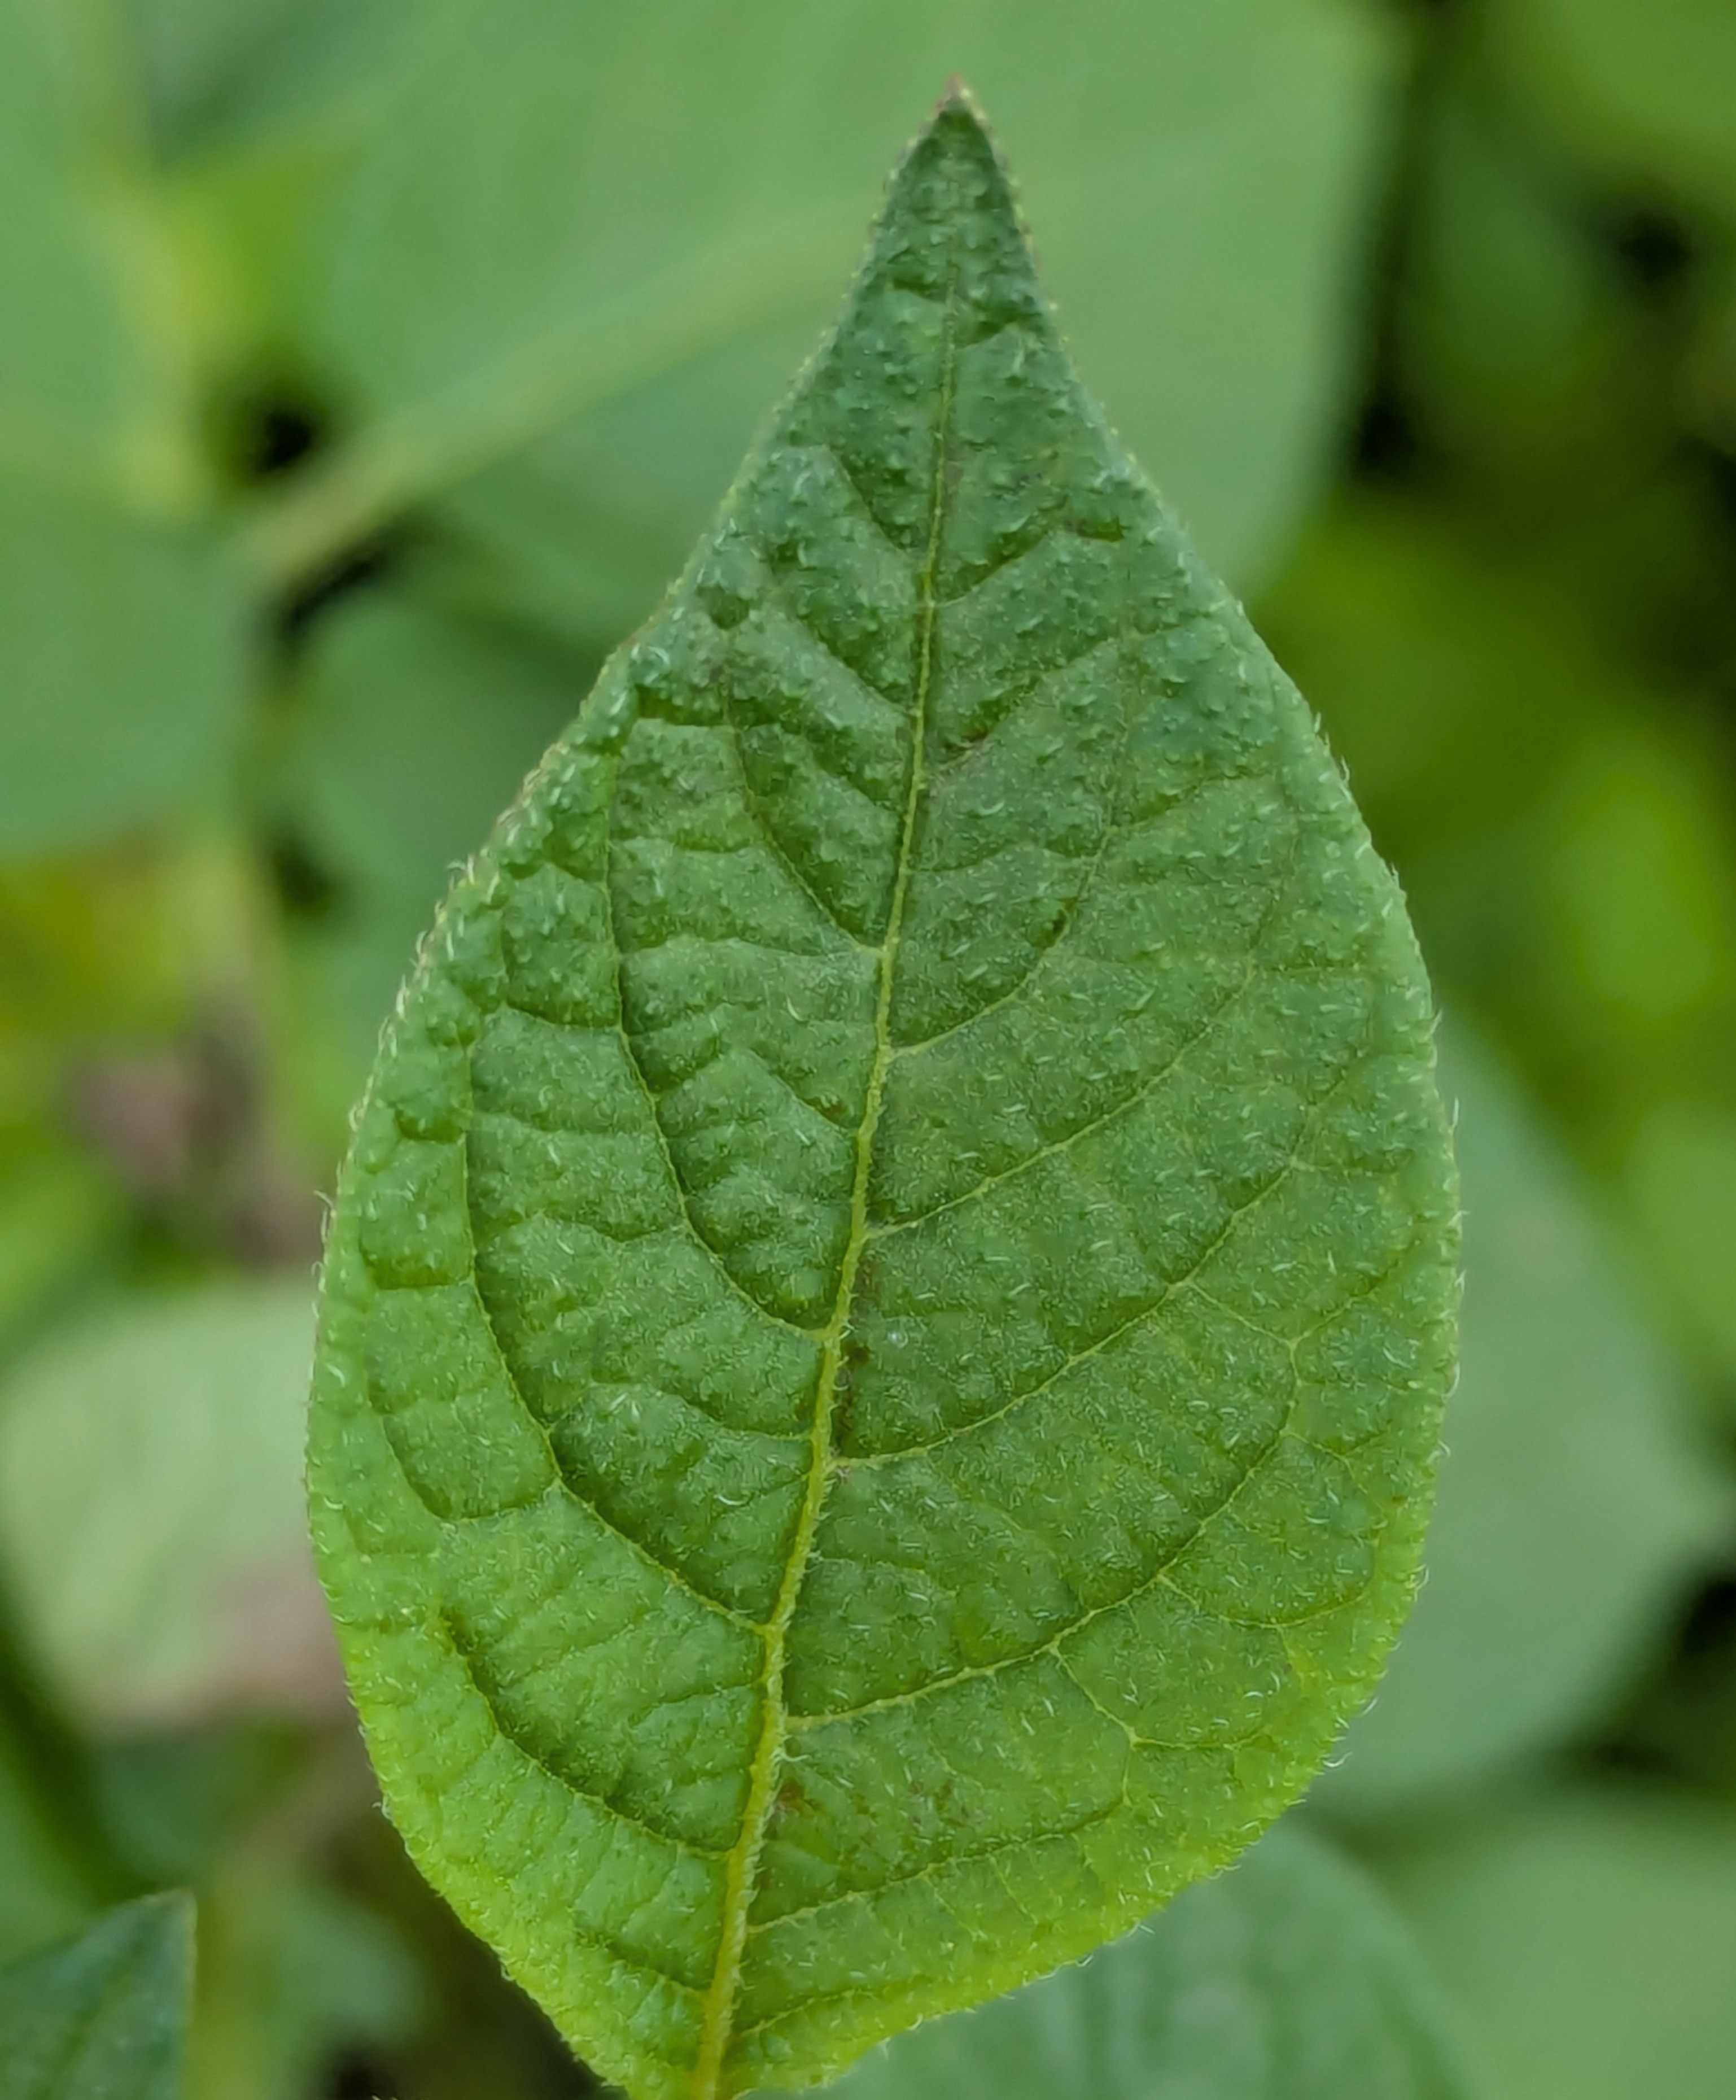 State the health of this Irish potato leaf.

healthy
